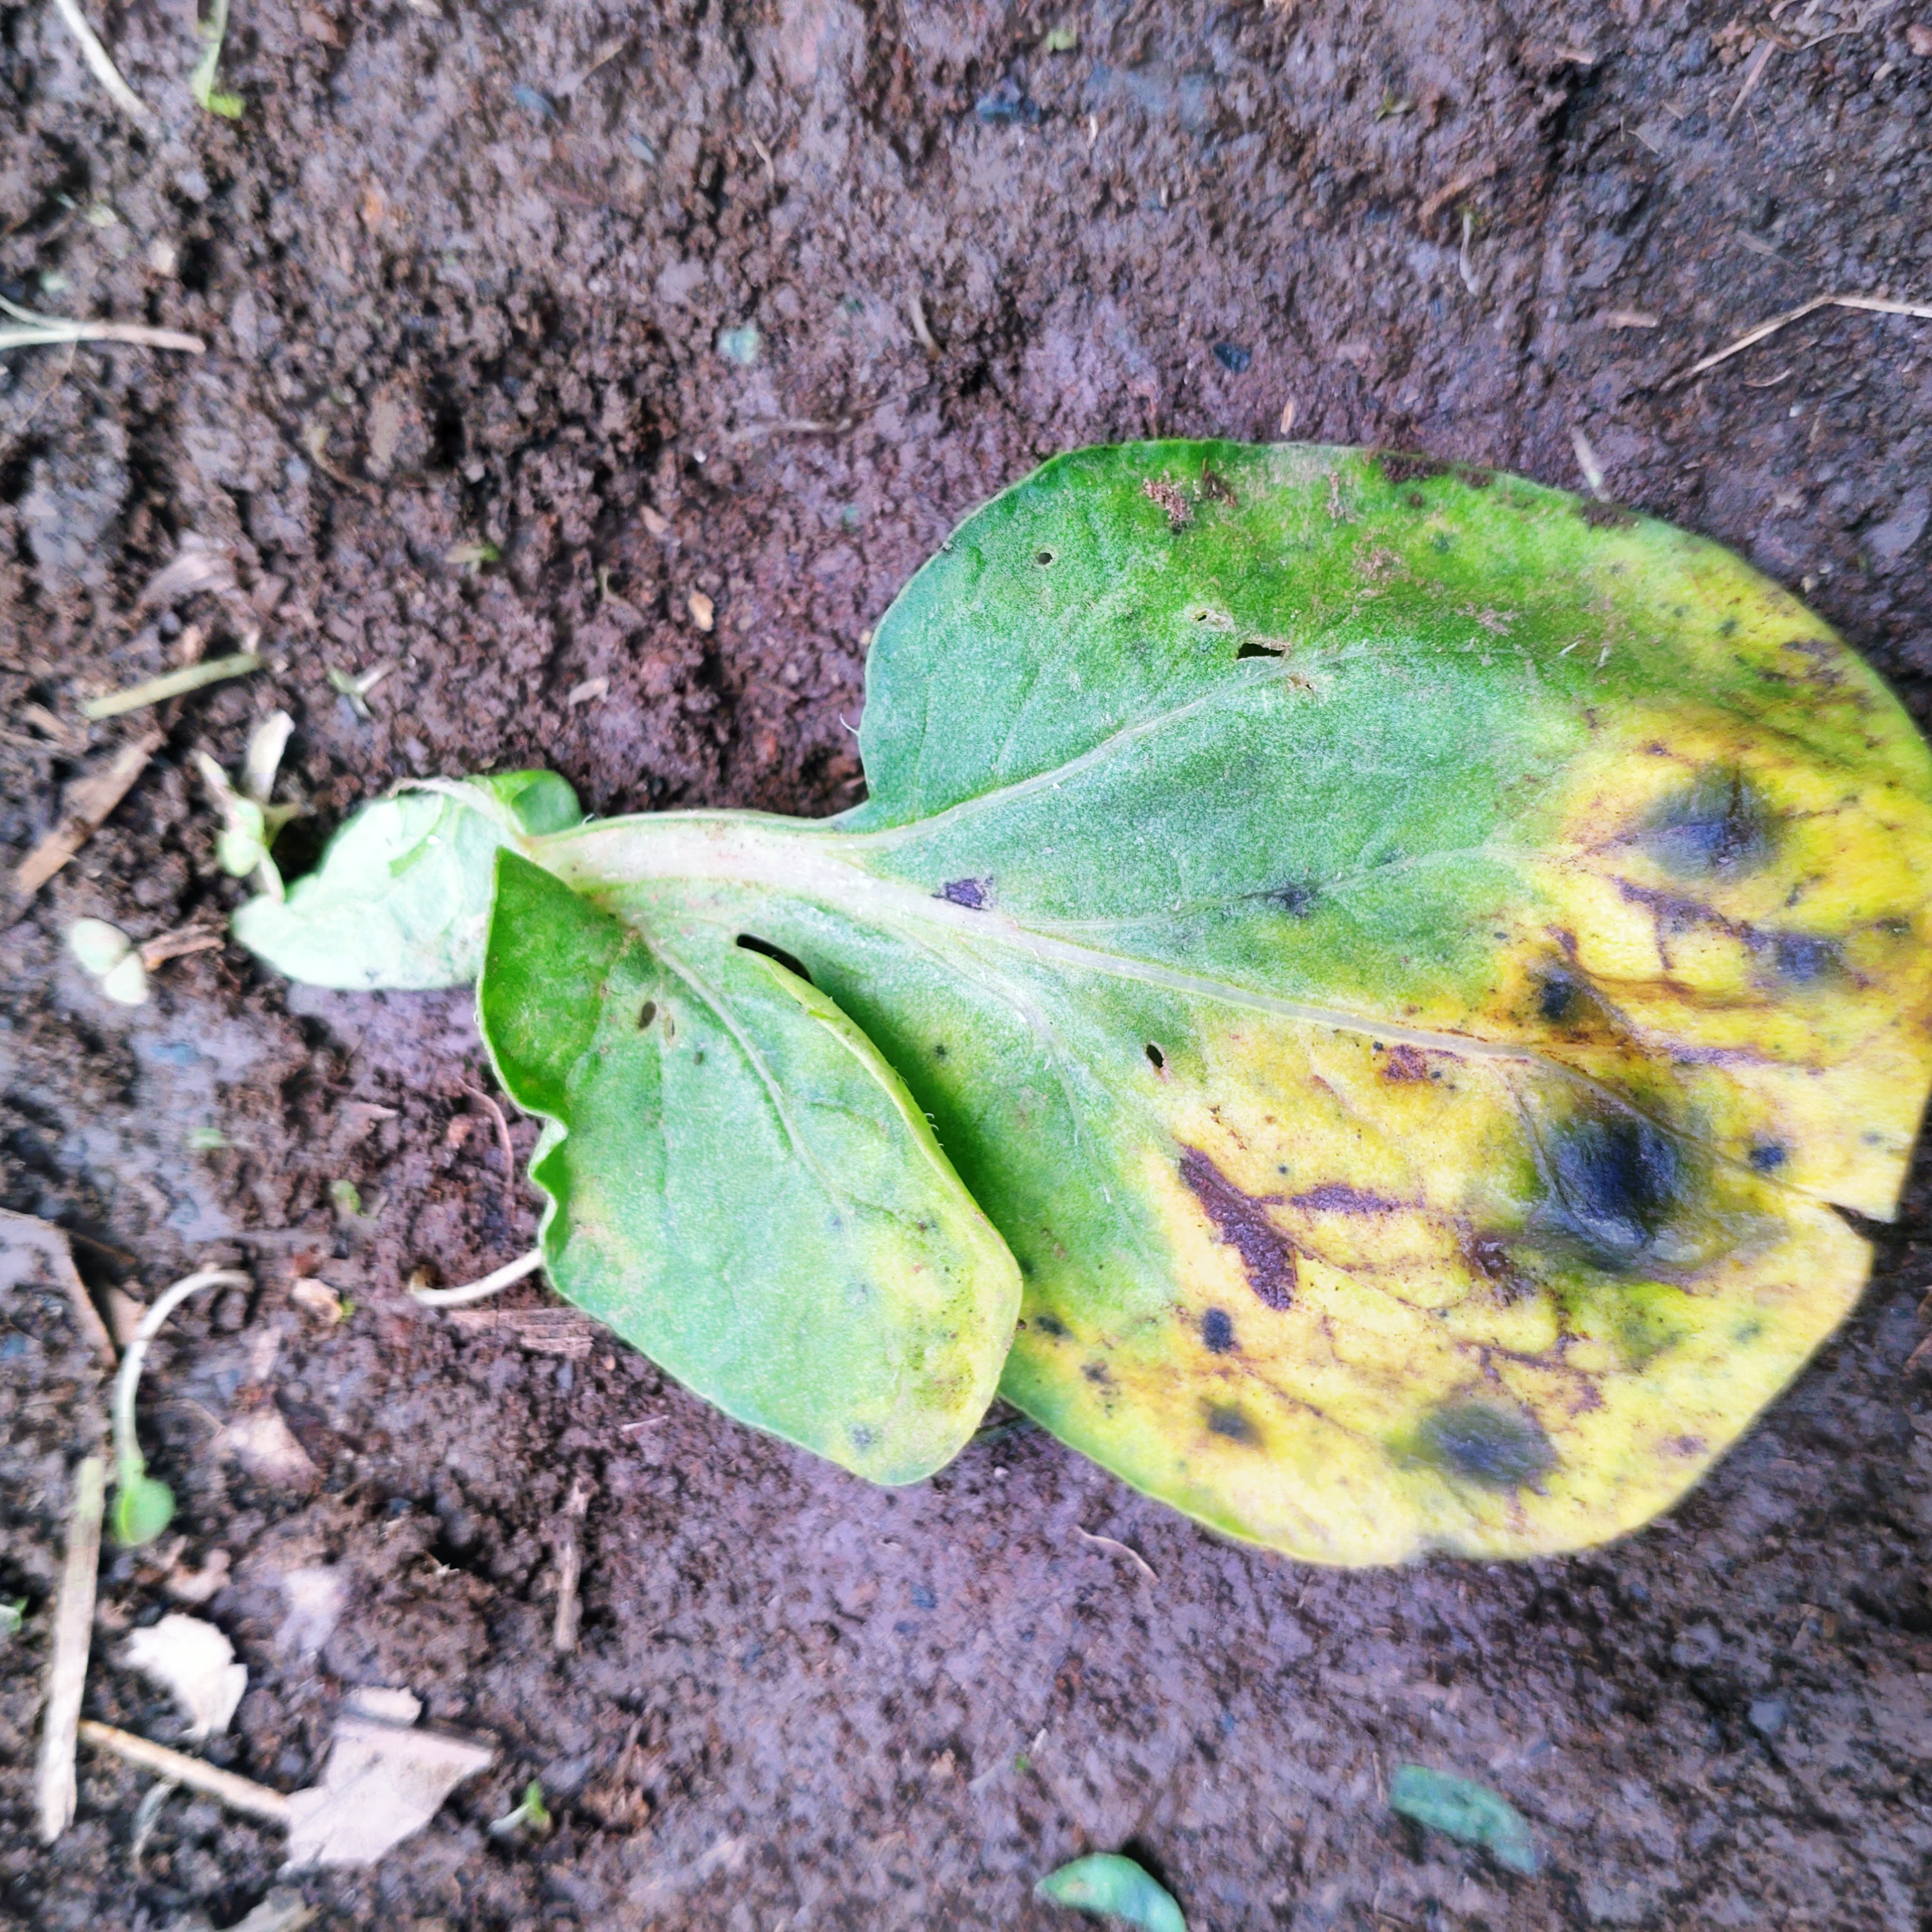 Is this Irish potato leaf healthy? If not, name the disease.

late blight
